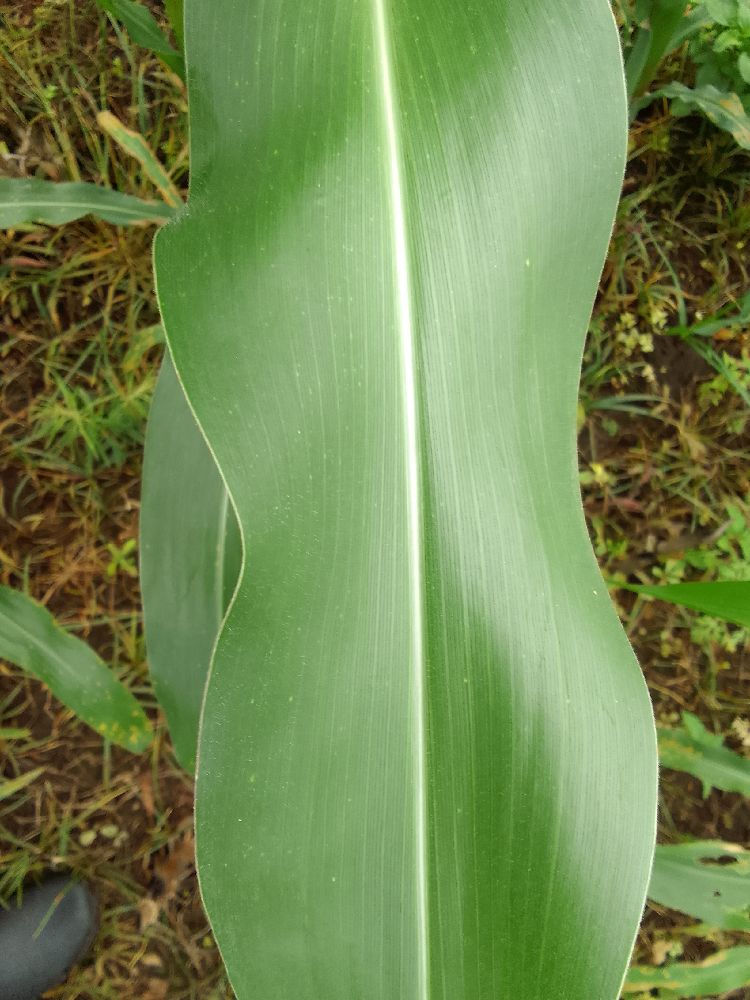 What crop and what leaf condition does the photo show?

maize, healthy
